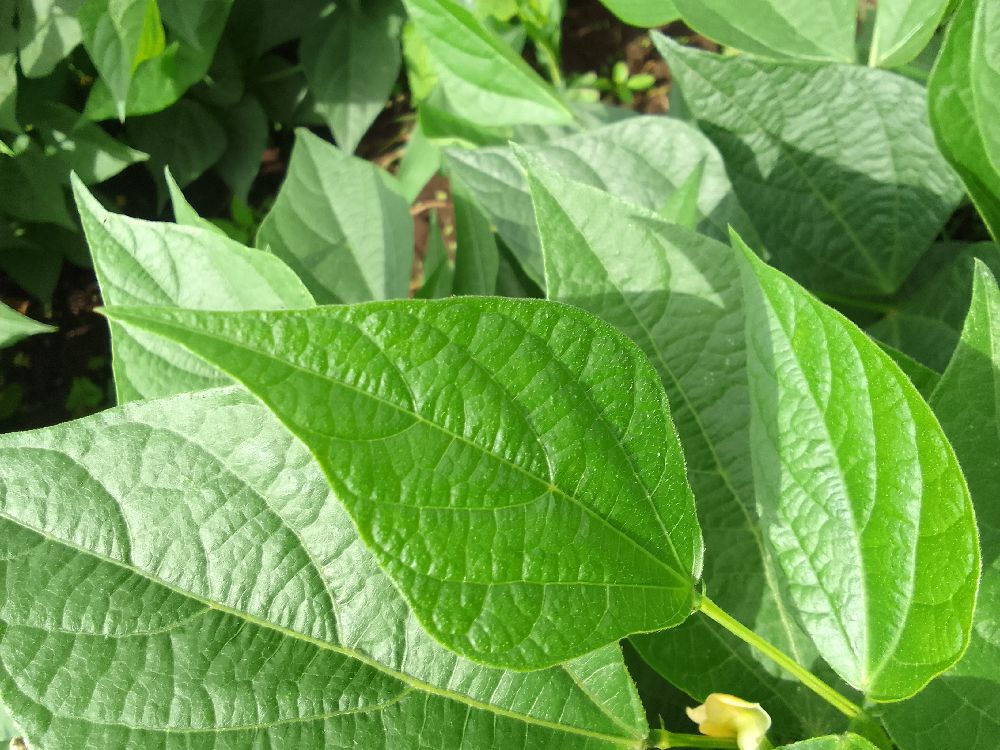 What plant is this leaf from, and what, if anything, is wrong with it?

common bean, healthy
